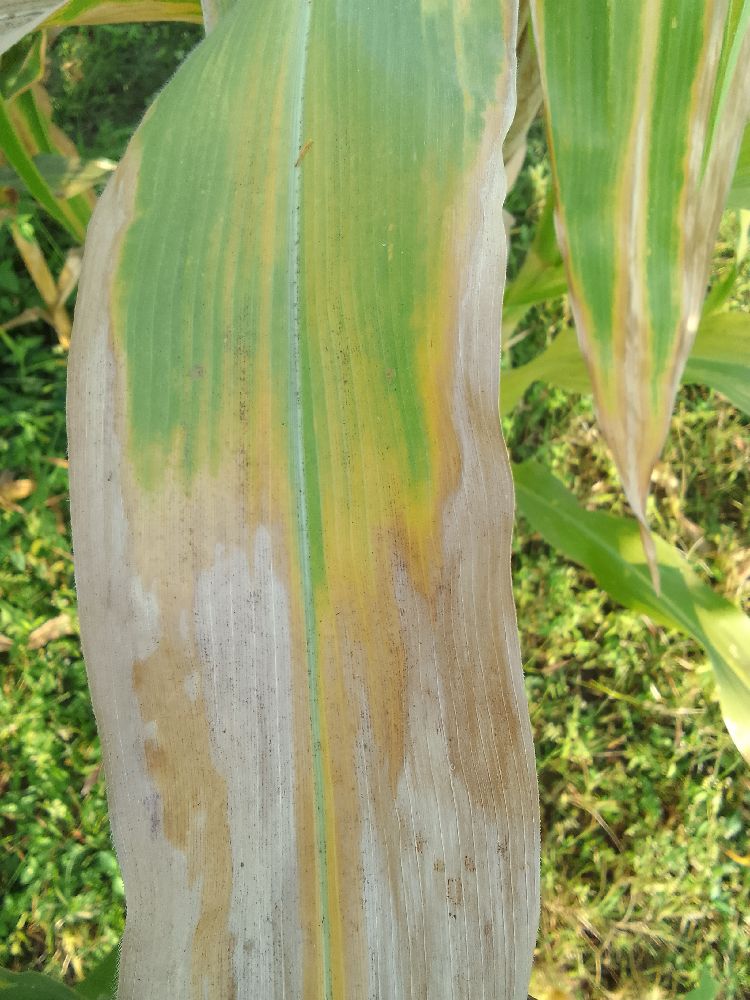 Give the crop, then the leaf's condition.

maize, maize lethal necrosis
